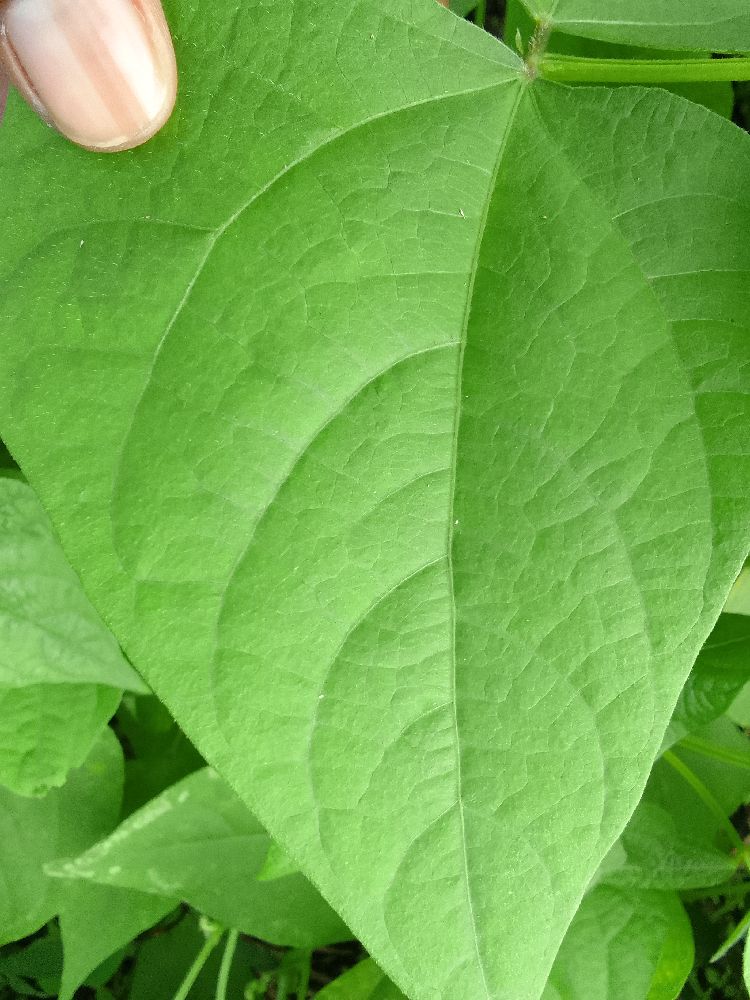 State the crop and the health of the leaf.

common bean, healthy
